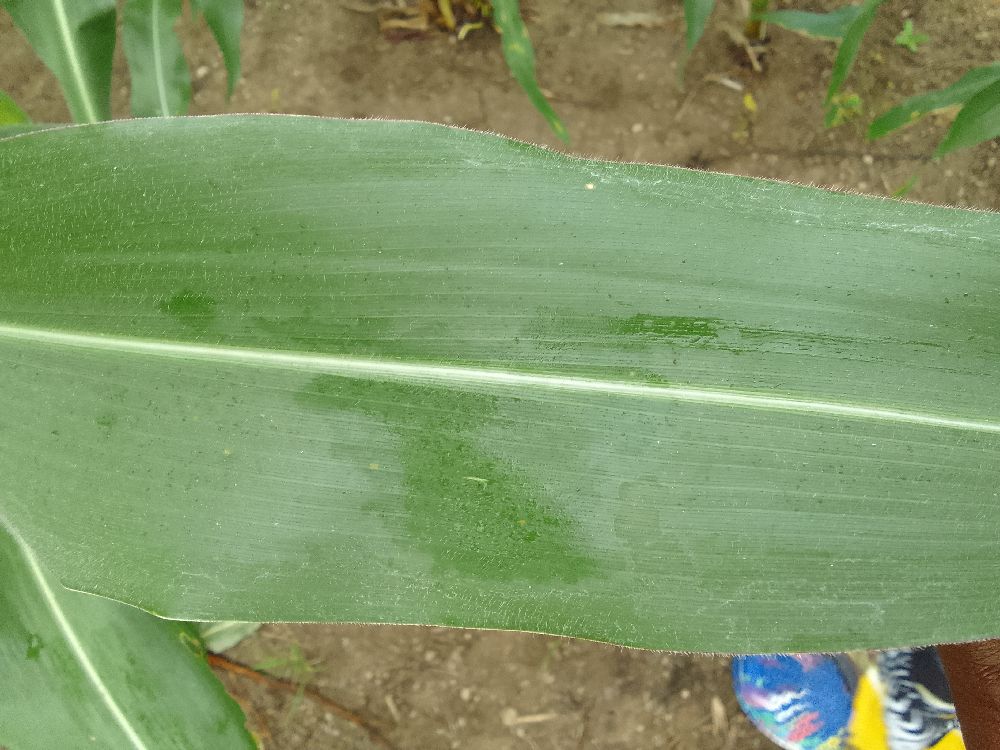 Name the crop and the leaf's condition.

maize, healthy
